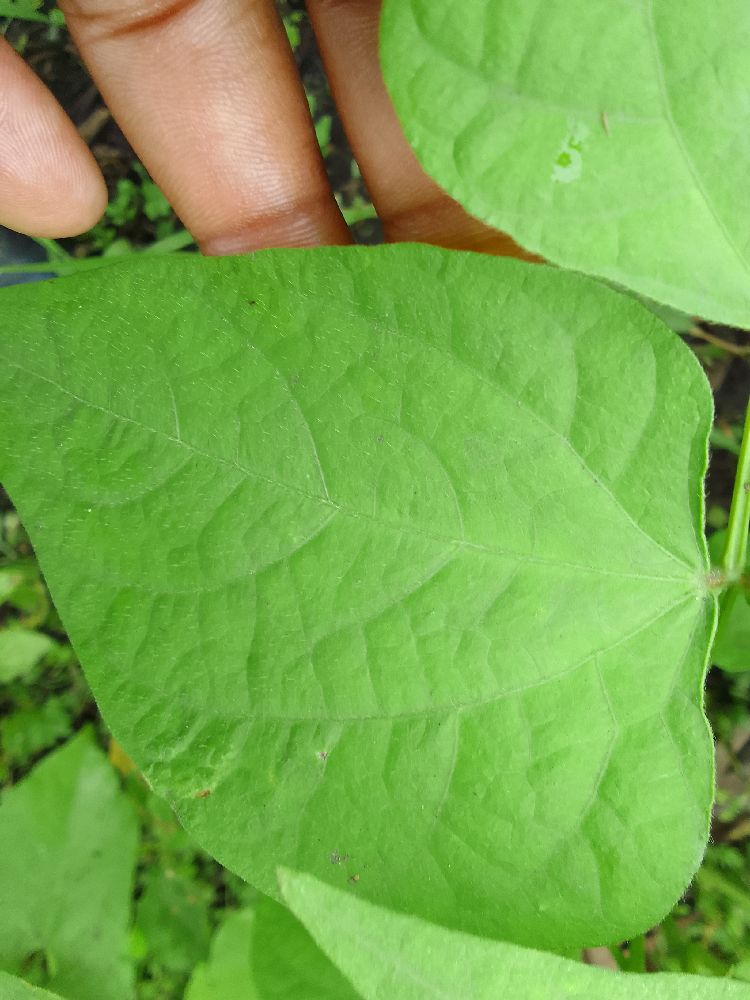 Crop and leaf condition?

common bean, healthy
